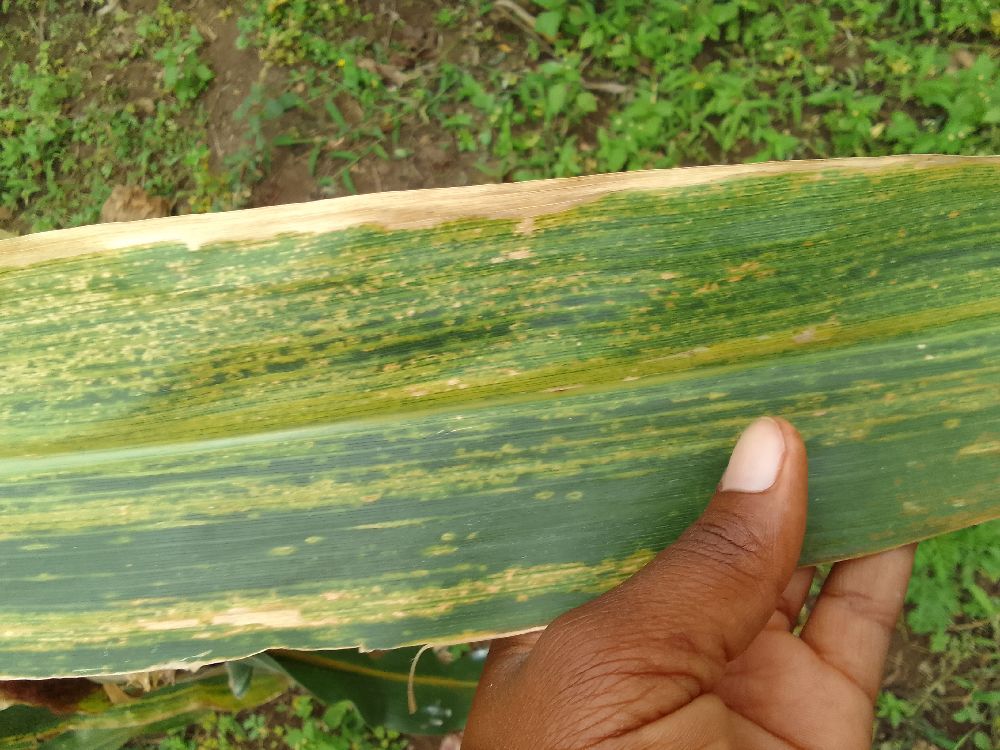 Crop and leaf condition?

maize, maize lethal necrosis
